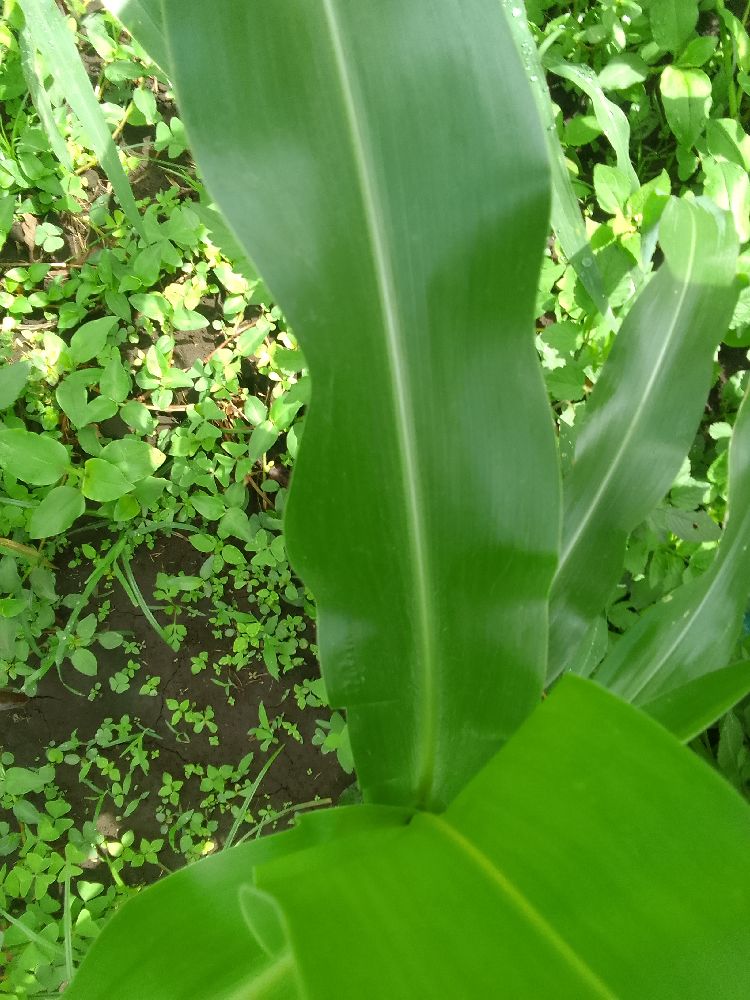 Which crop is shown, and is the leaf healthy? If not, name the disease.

maize, healthy
